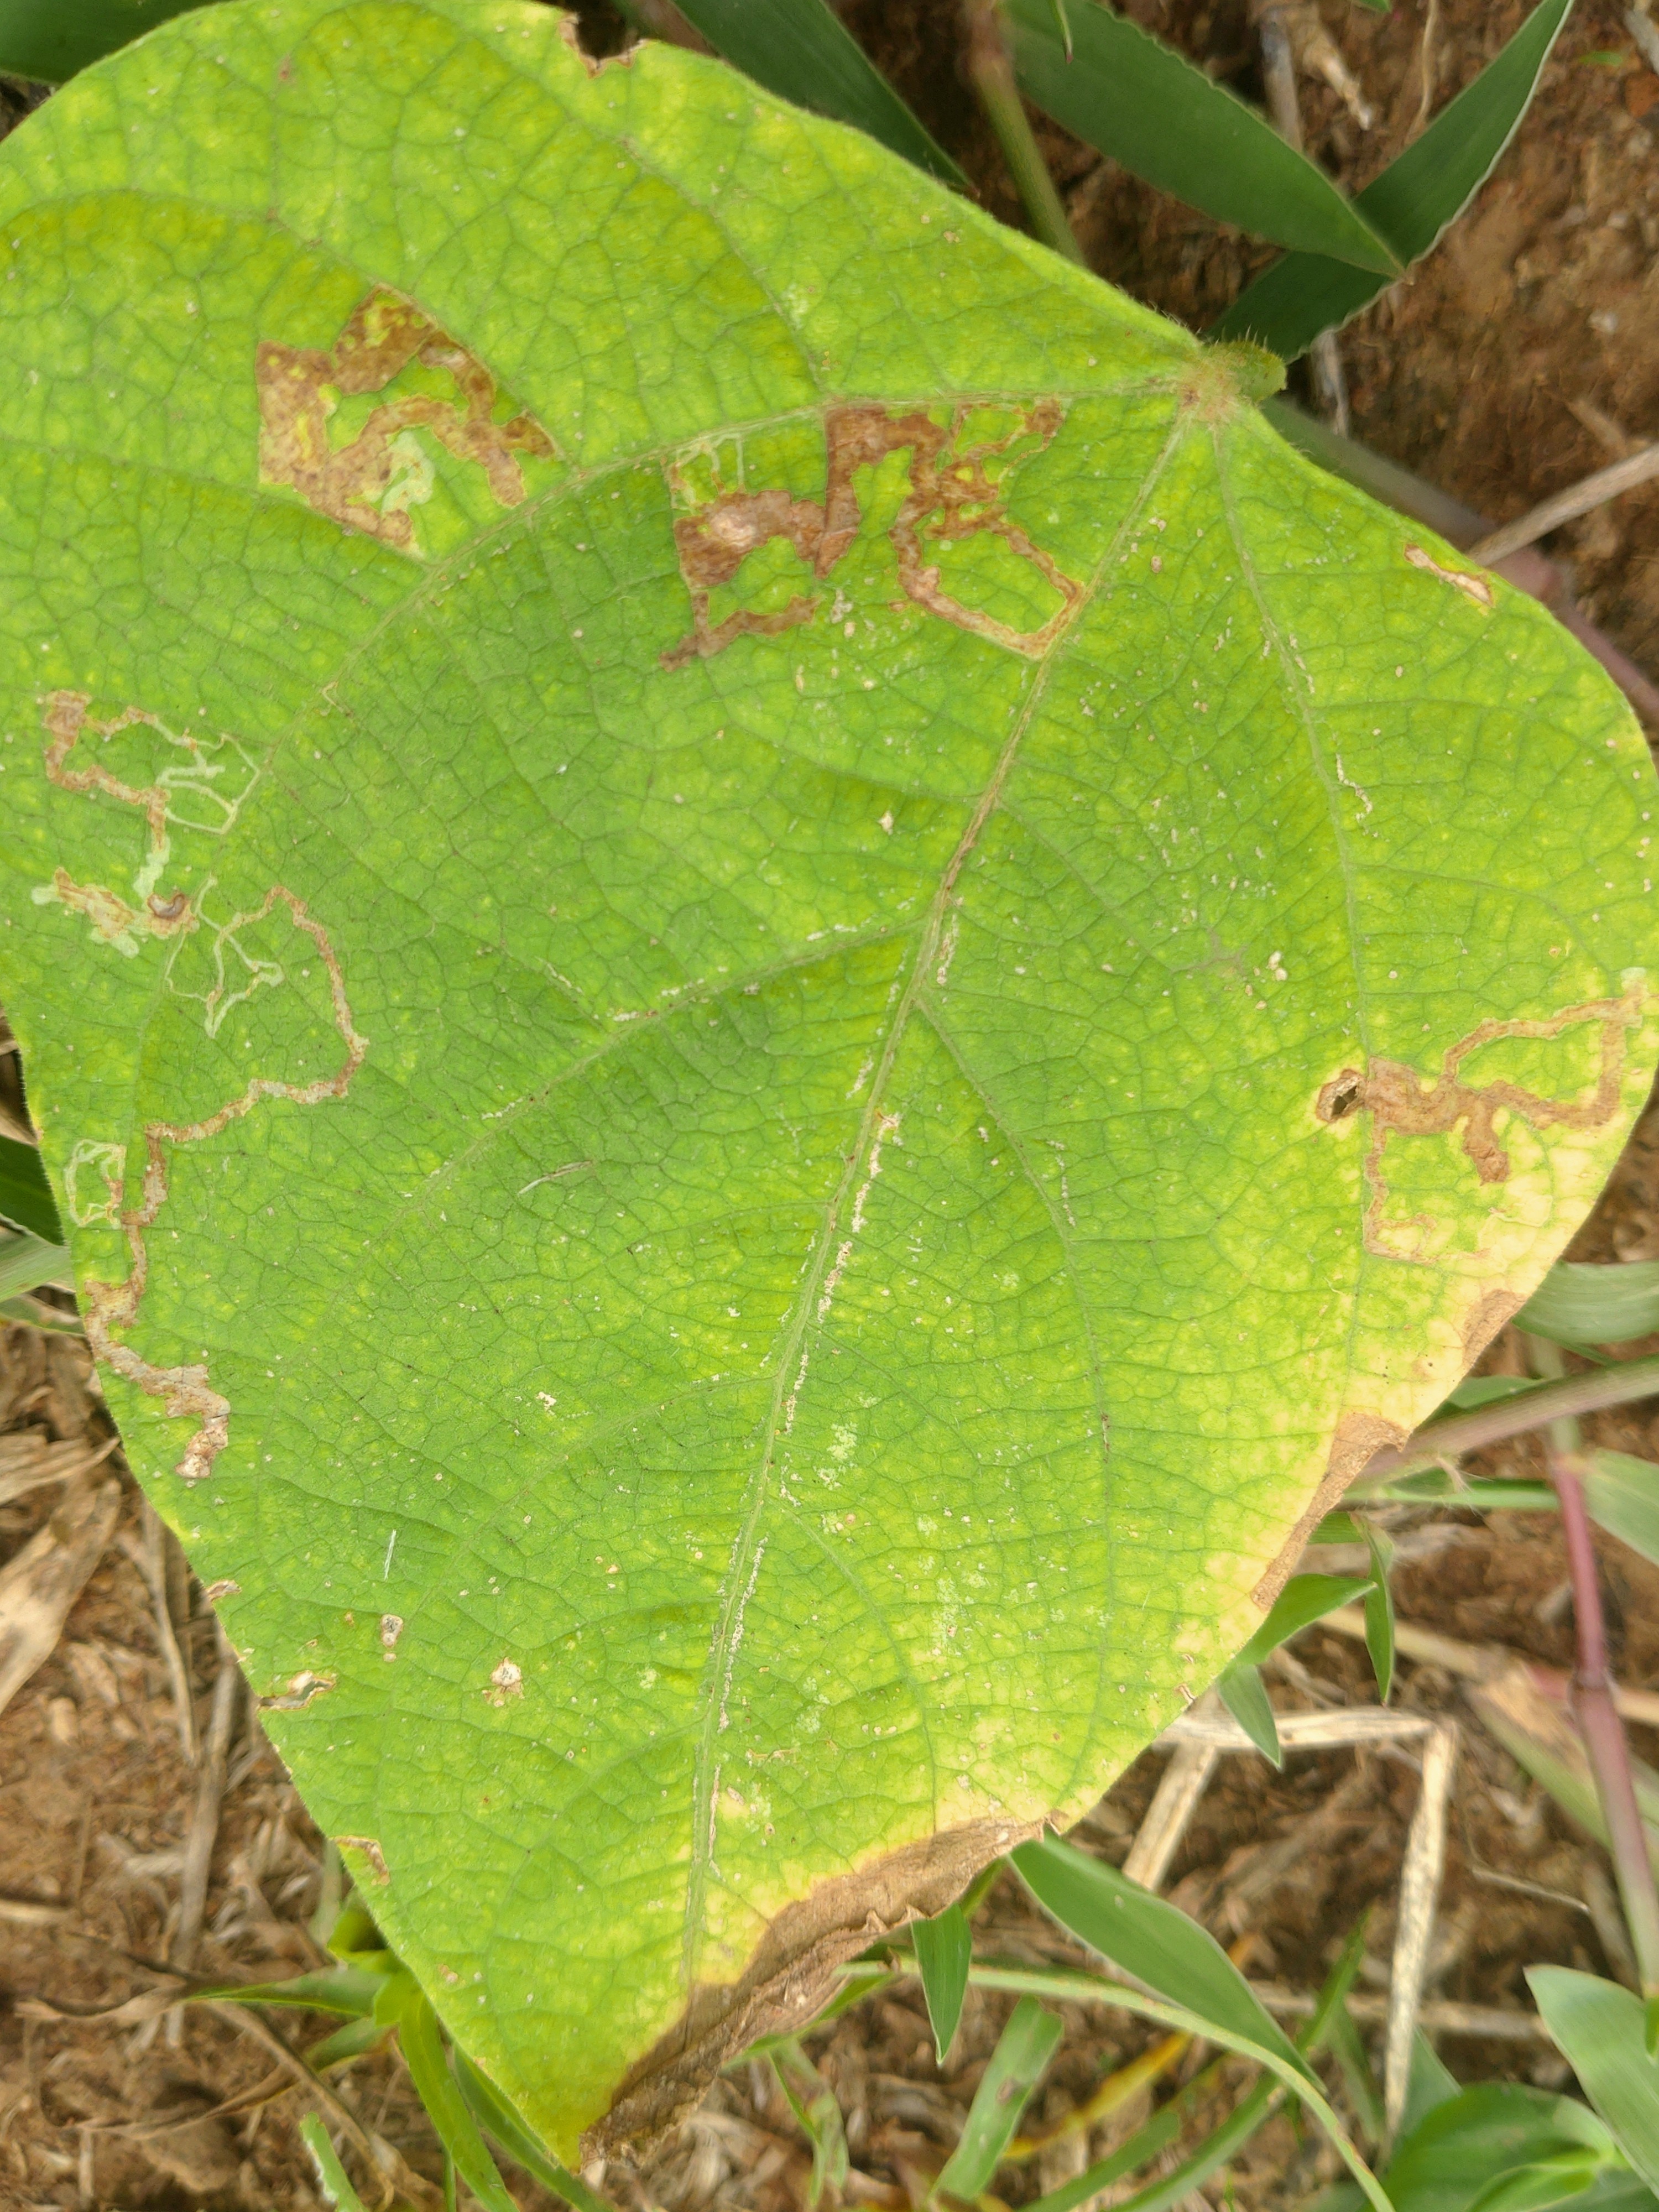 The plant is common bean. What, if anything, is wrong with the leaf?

rust
